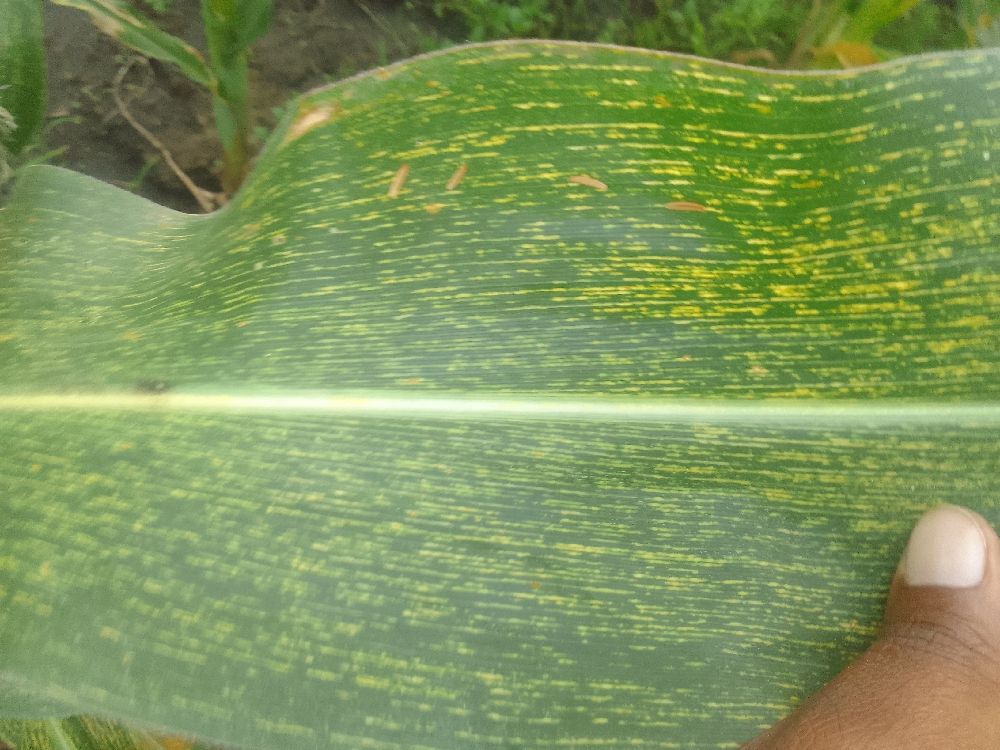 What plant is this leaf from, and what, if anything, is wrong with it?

maize, maize streak virus
